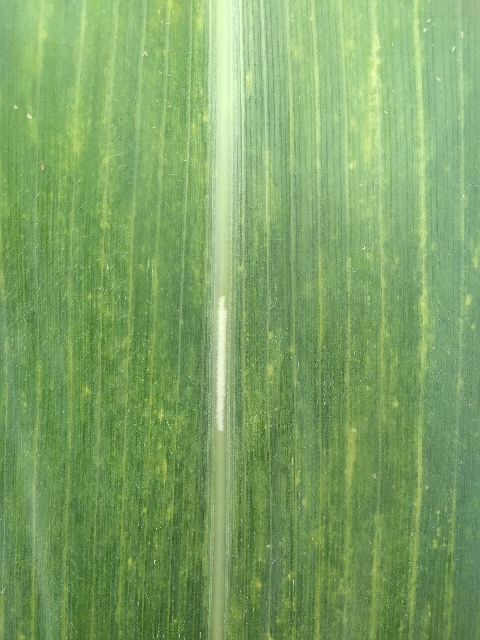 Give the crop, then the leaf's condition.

maize, maize lethal necrosis
